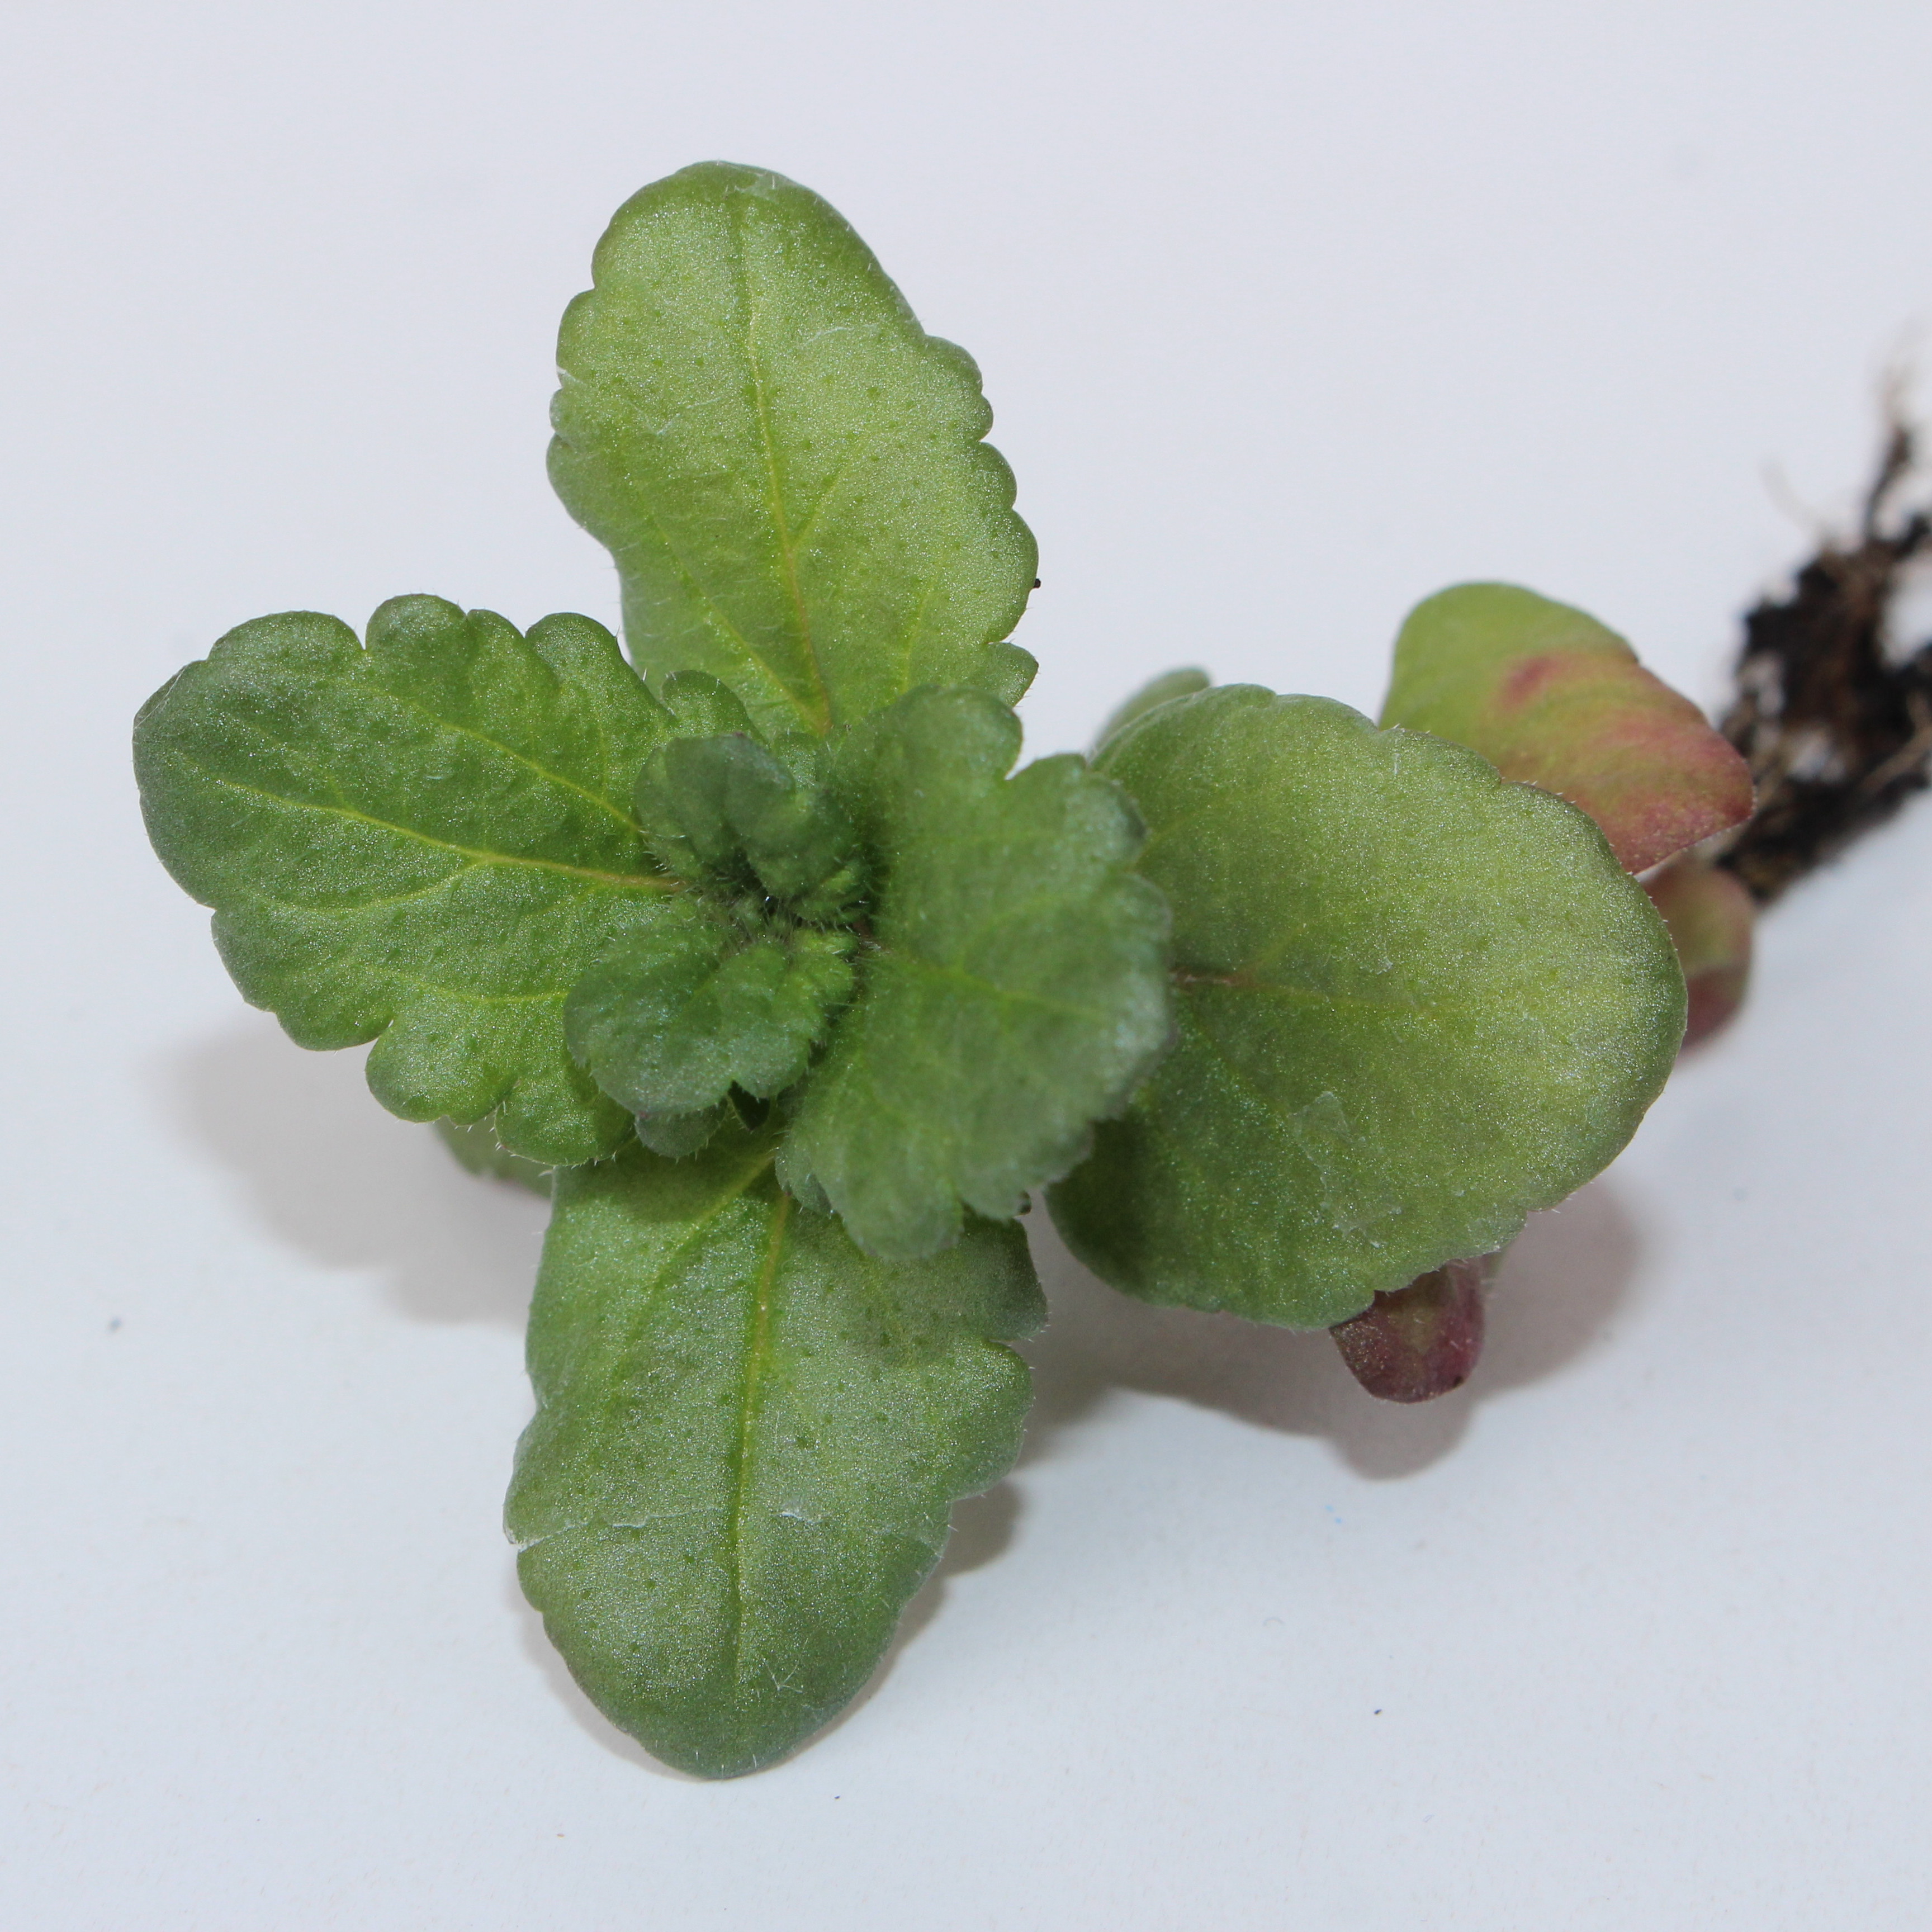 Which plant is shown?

Veronica persica
